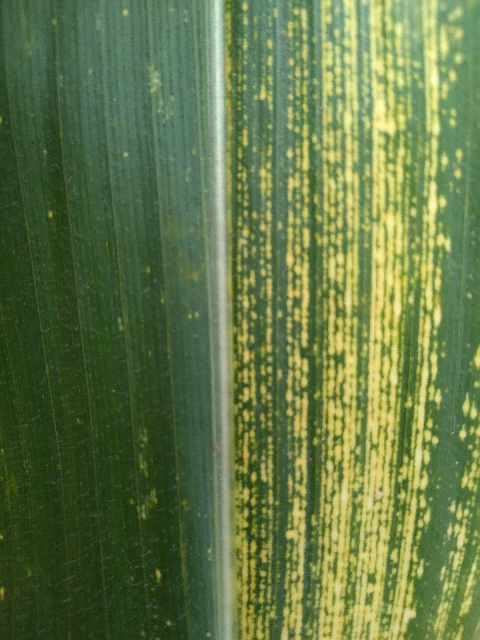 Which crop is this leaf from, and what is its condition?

maize, maize streak virus
